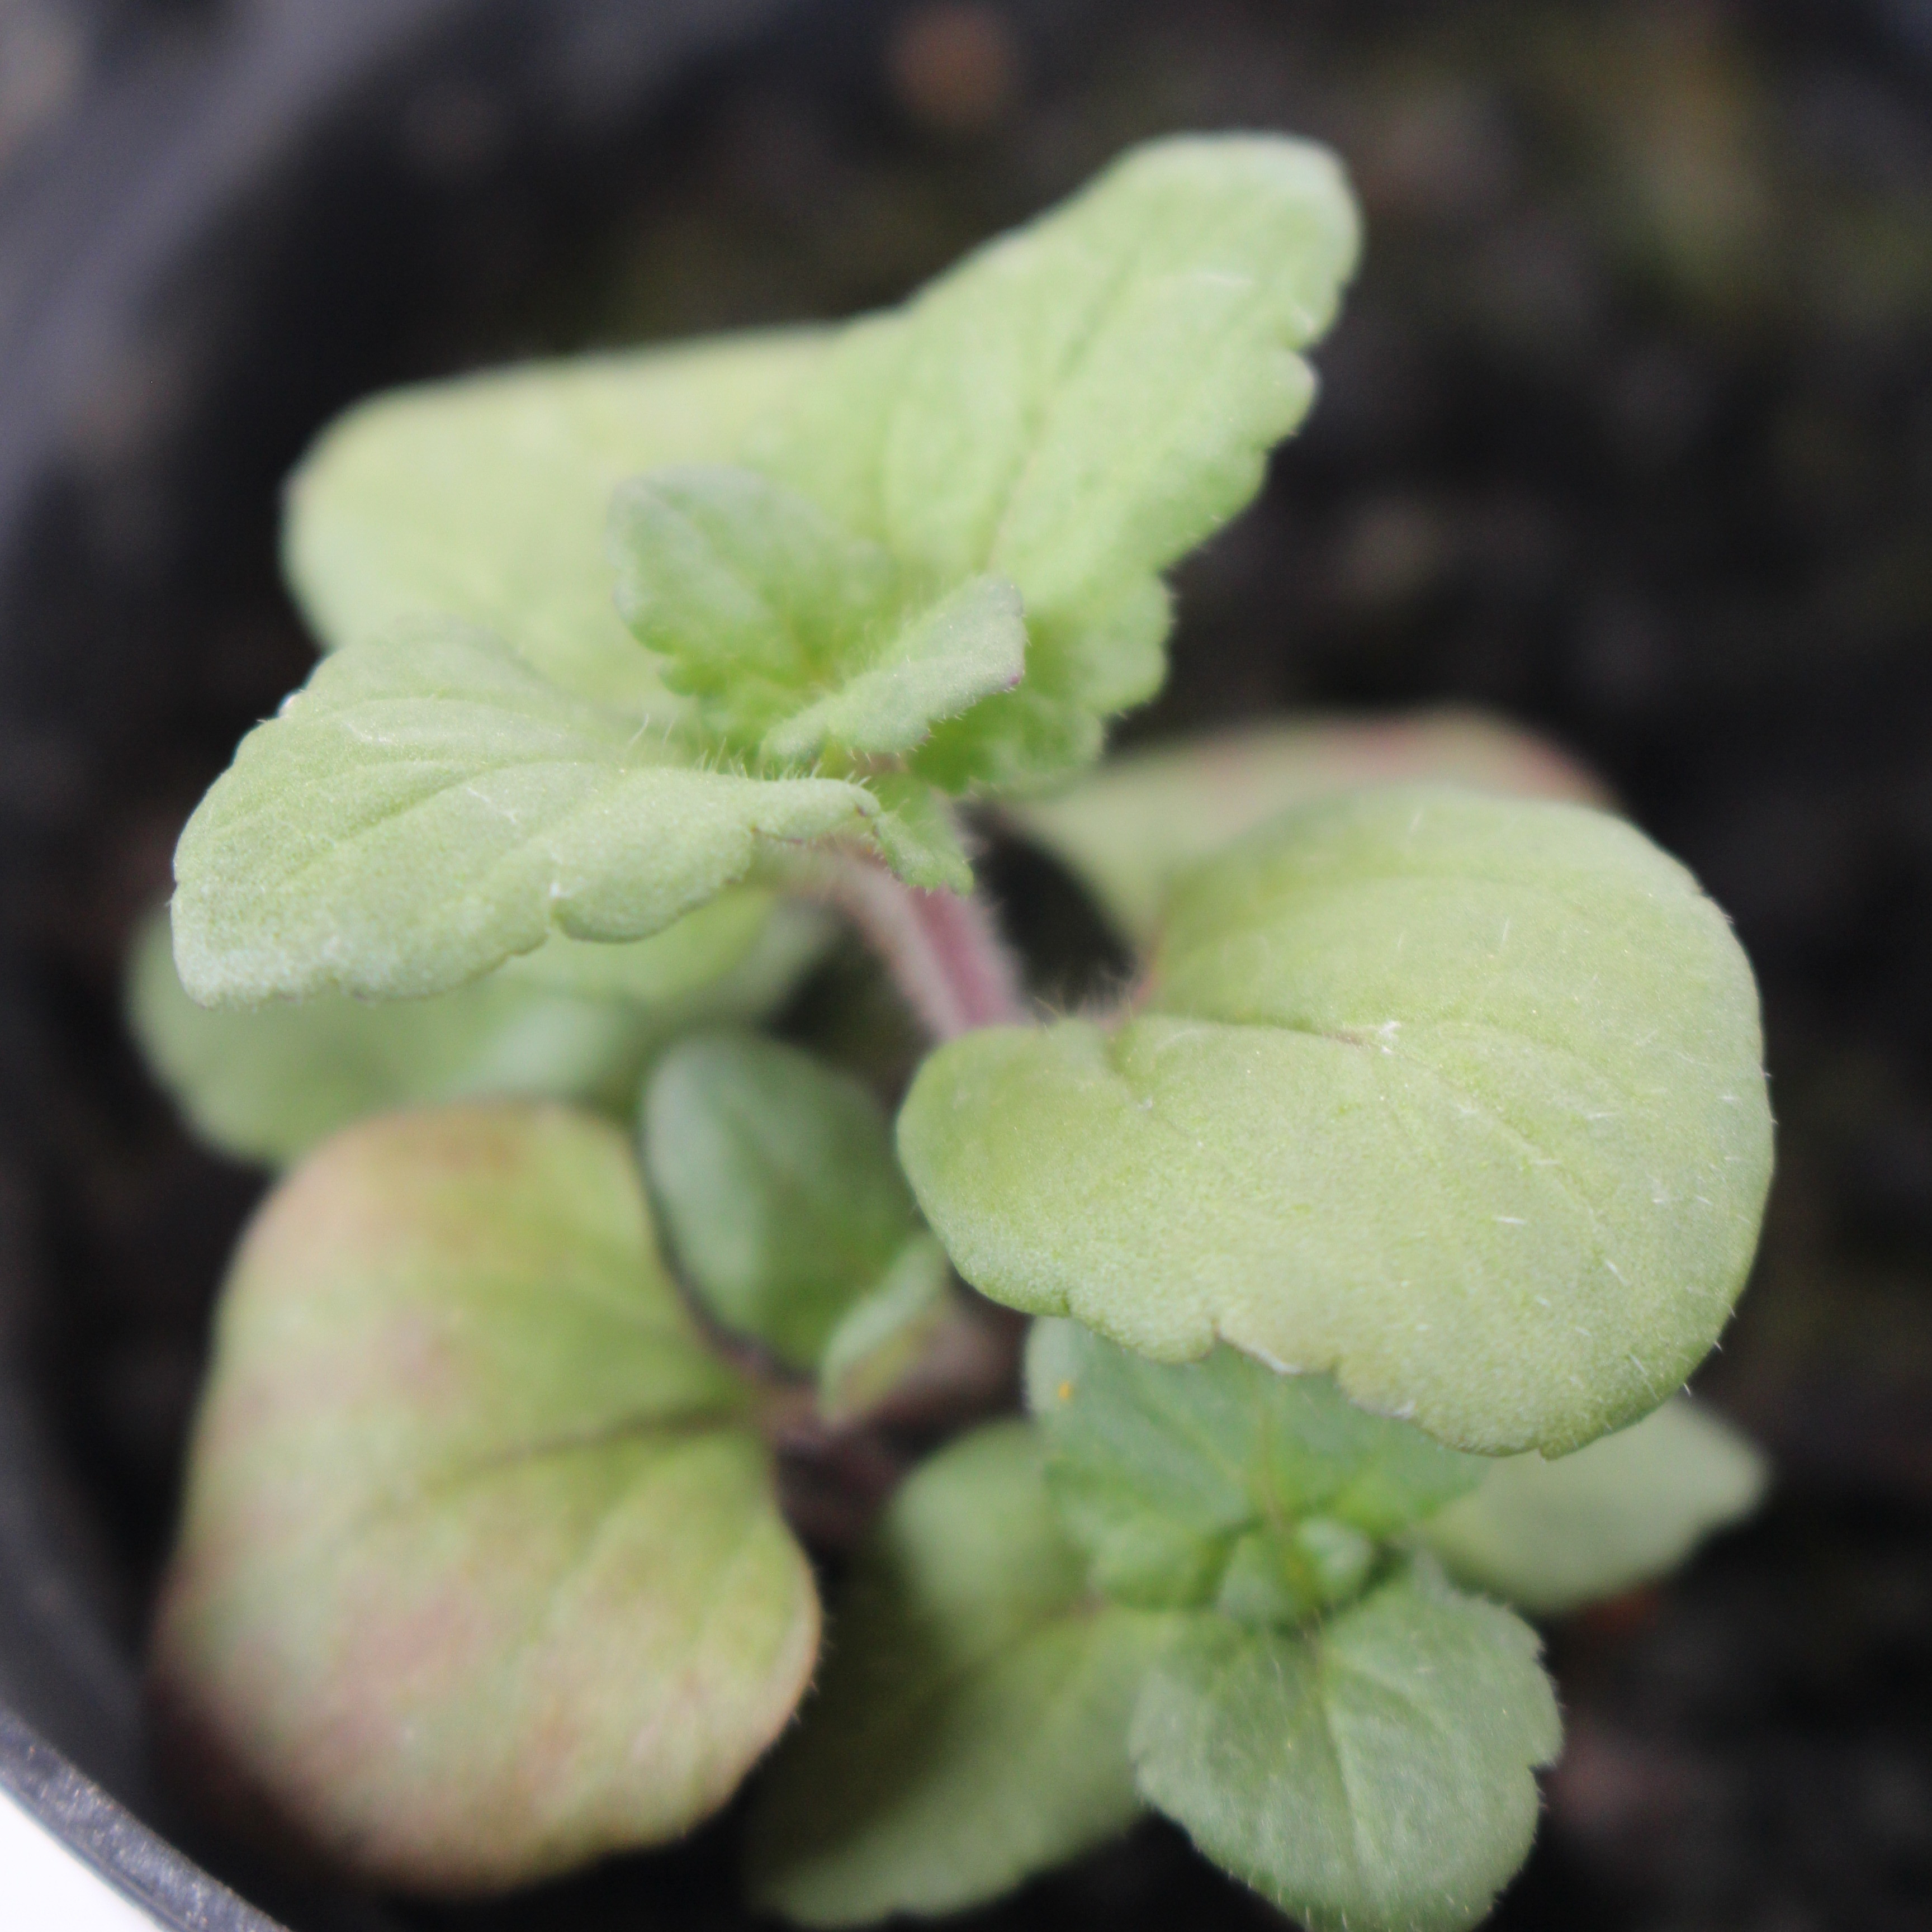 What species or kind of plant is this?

Veronica persica
